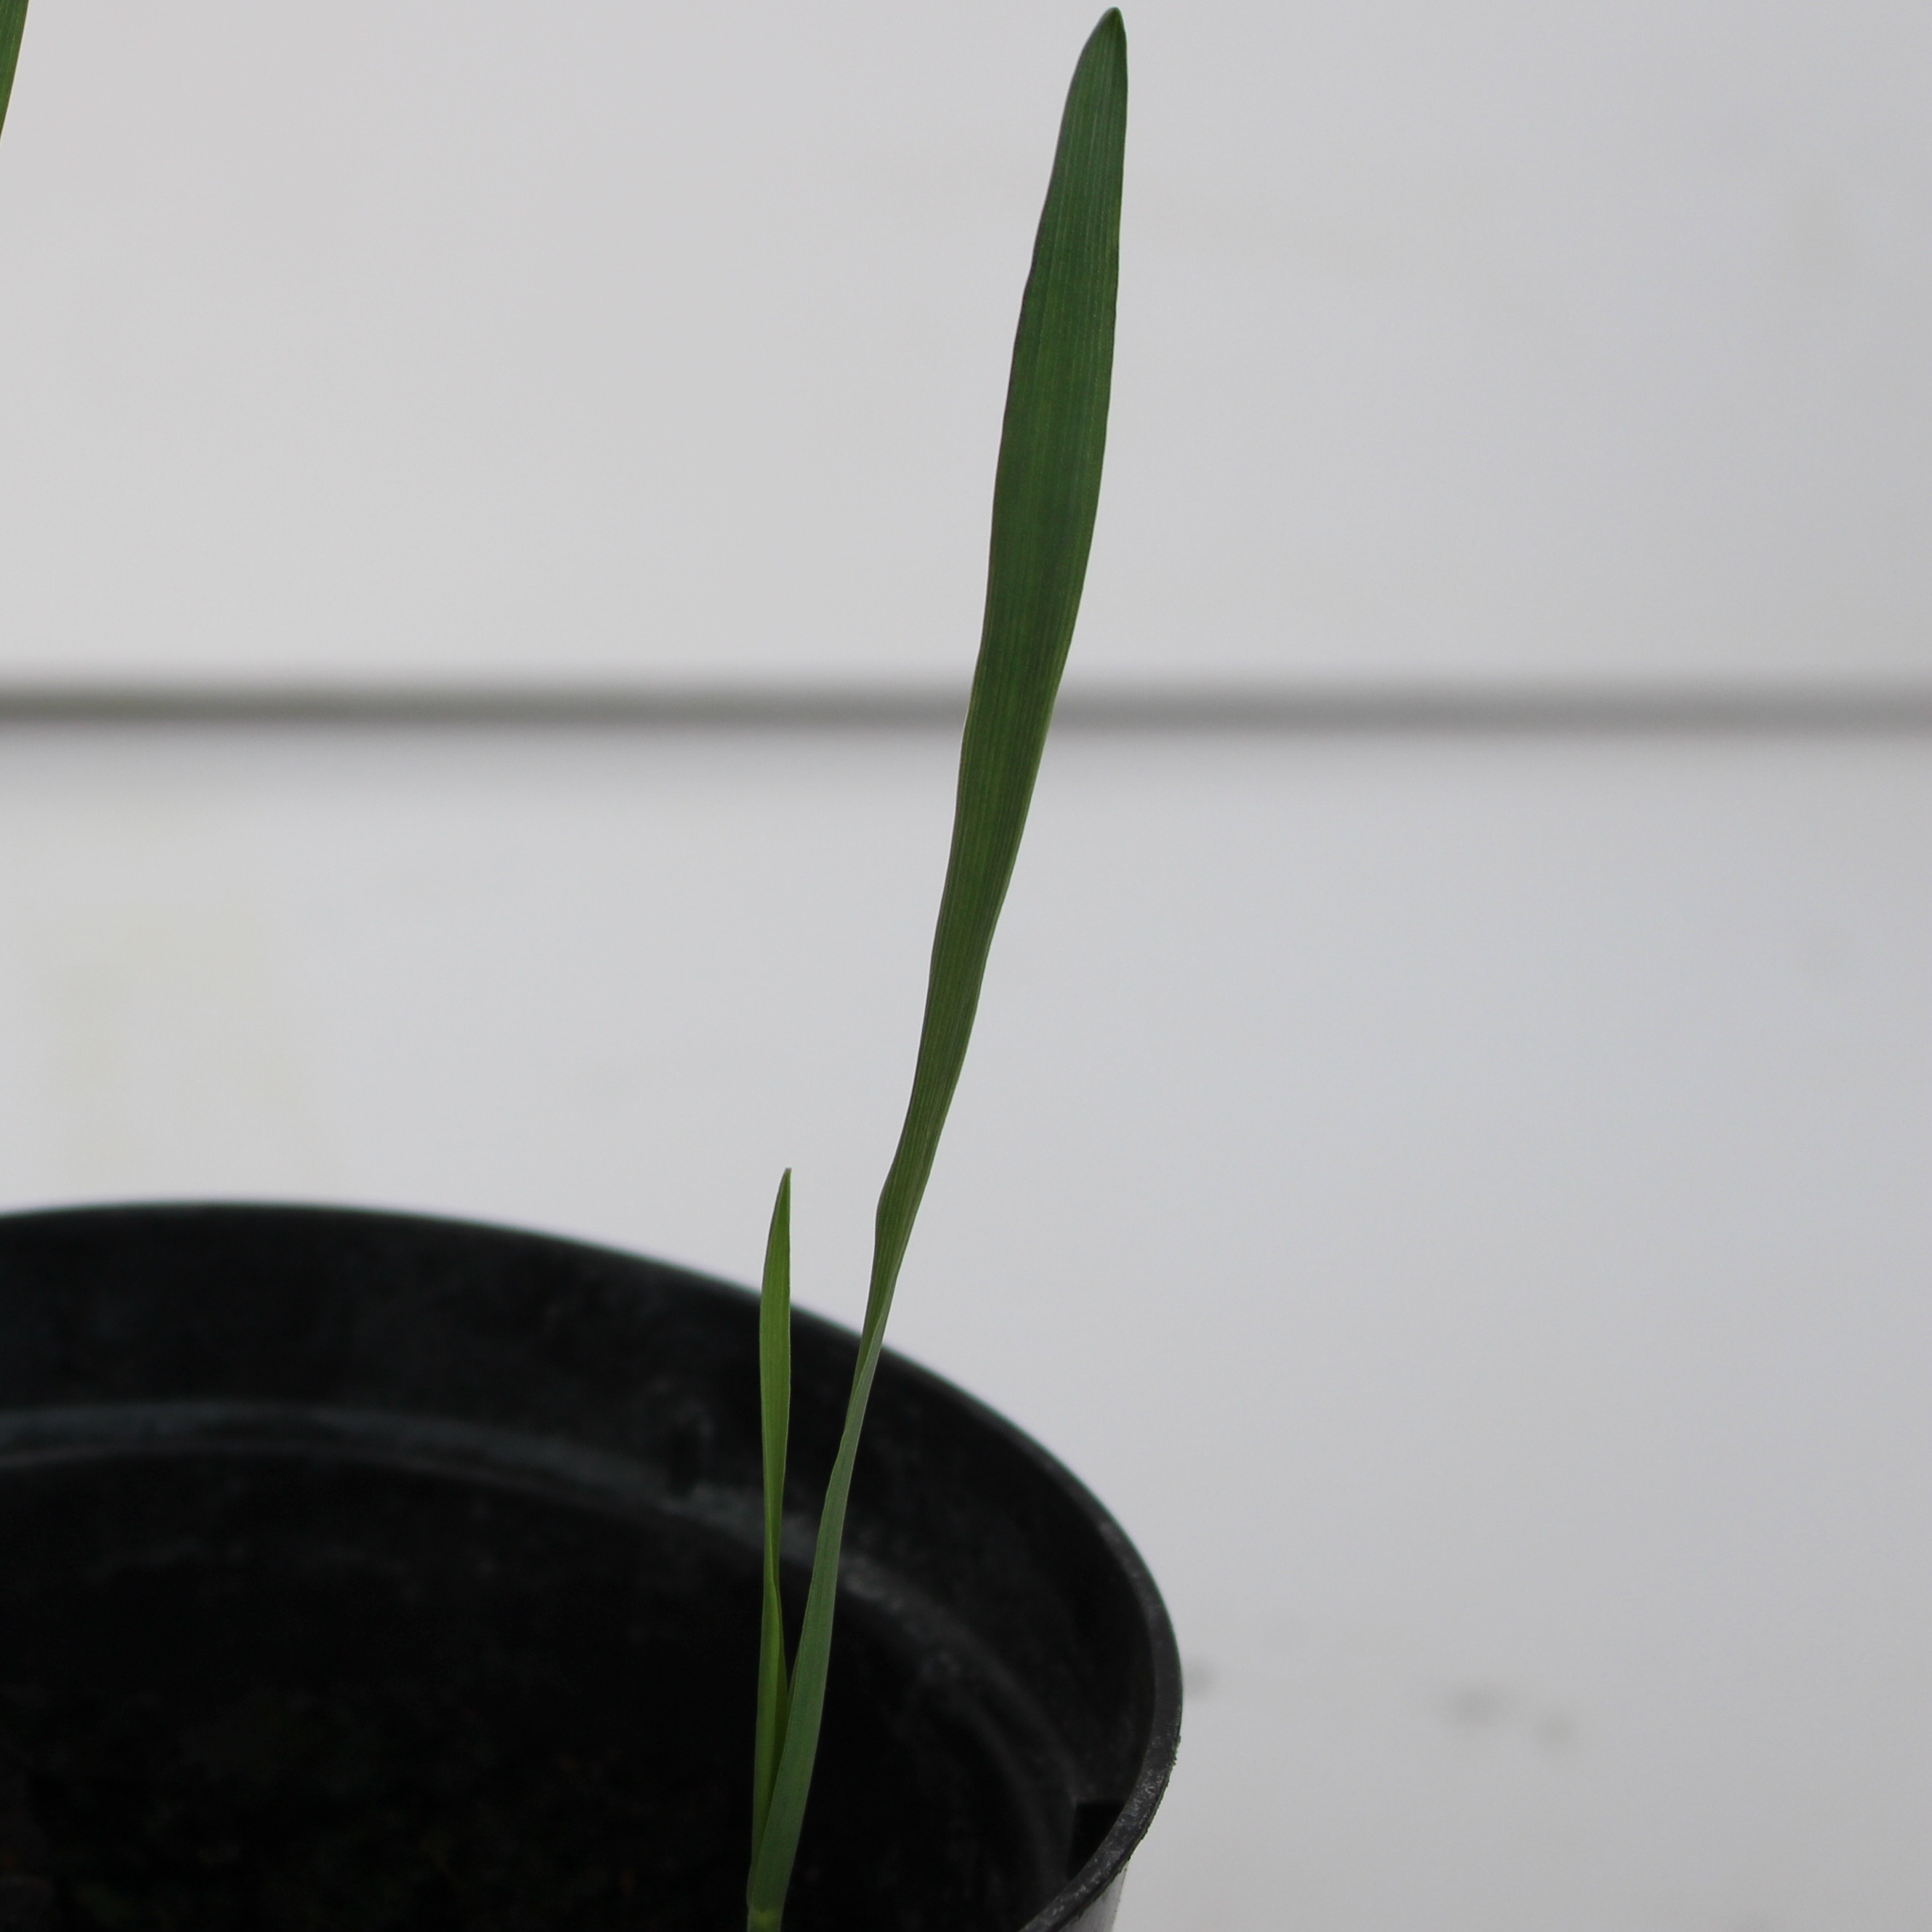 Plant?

Avena sterilis
